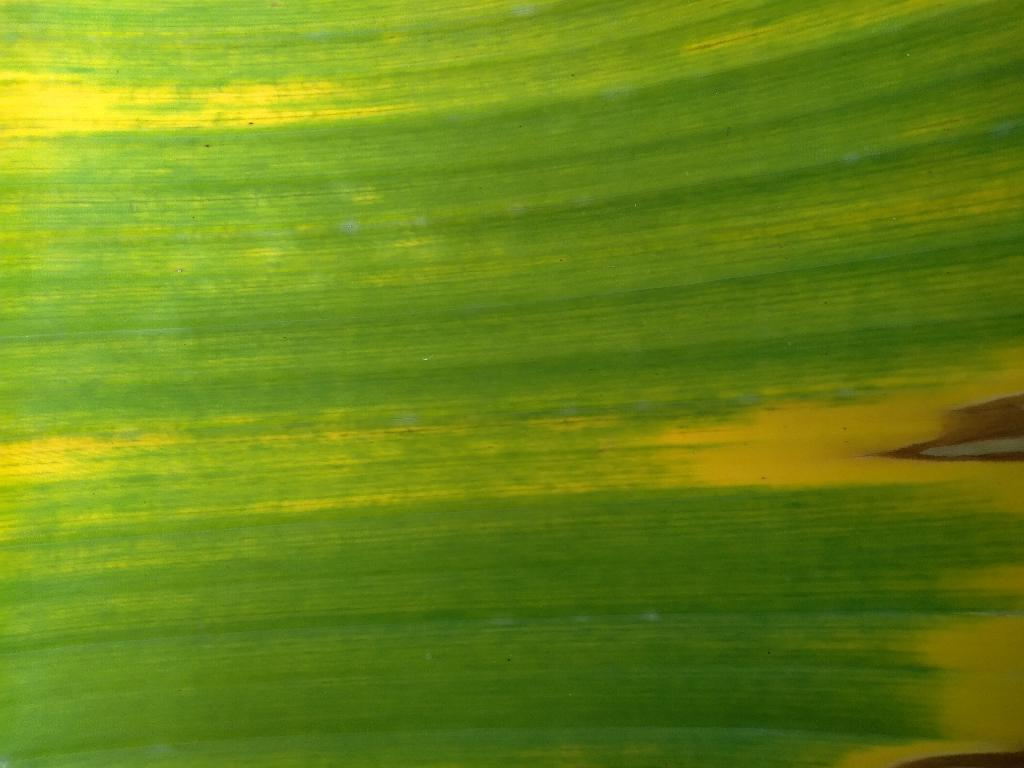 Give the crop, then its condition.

banana, fusarium wilt race 1
